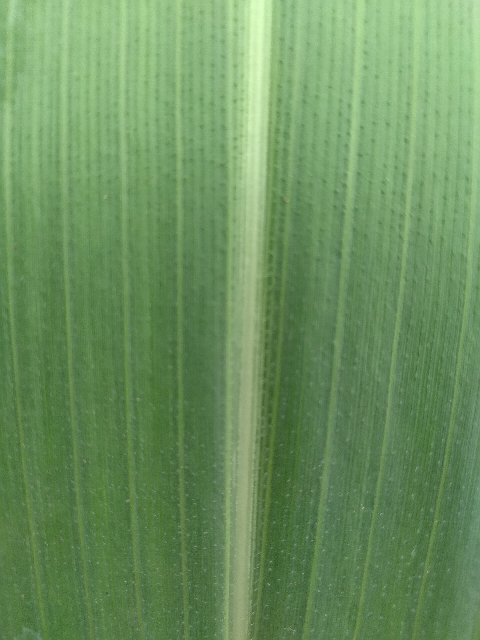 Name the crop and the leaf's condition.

maize, healthy
